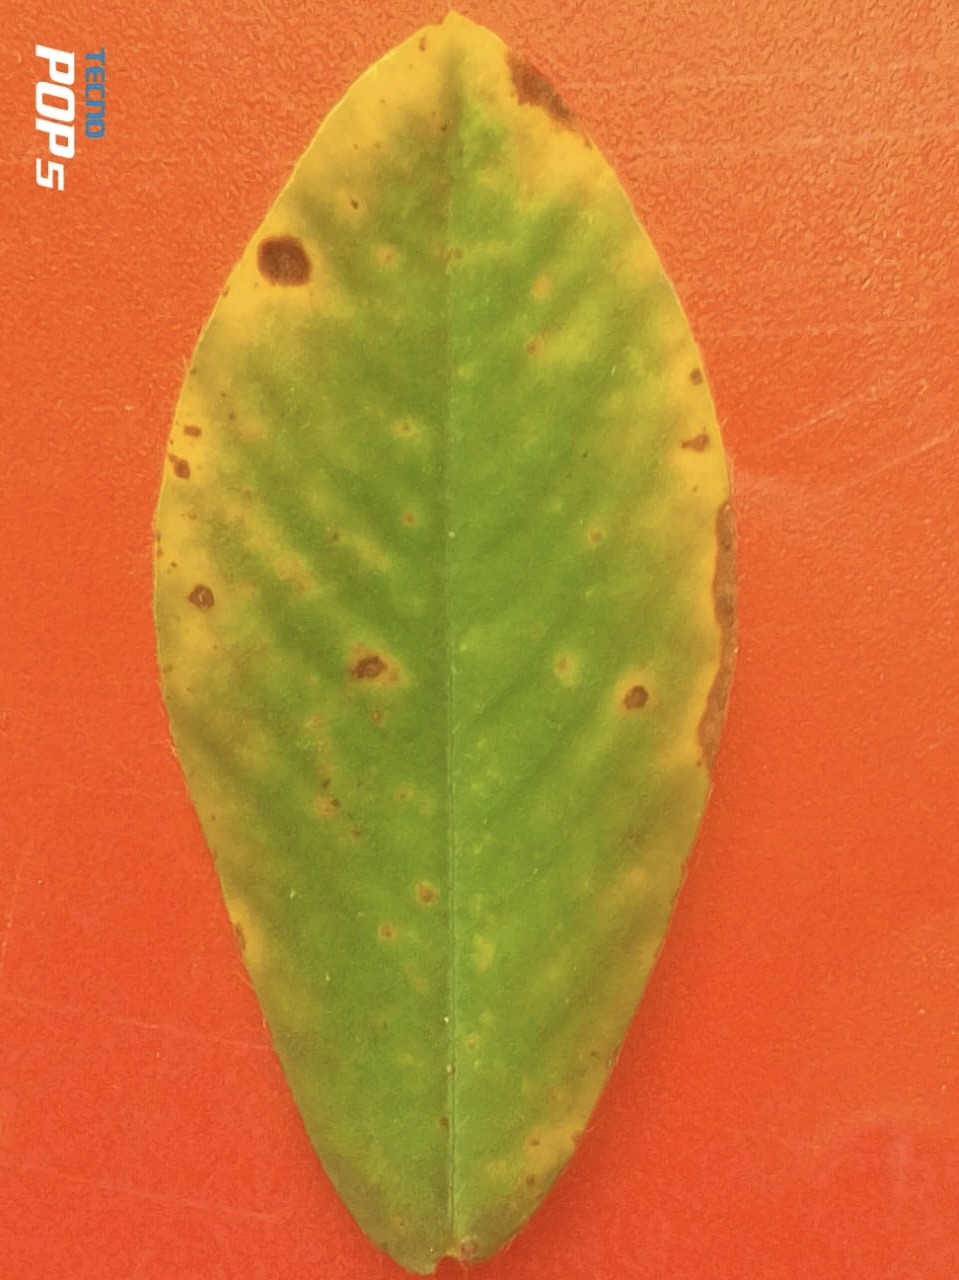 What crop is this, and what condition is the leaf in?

peanut, passalora arachidicola
